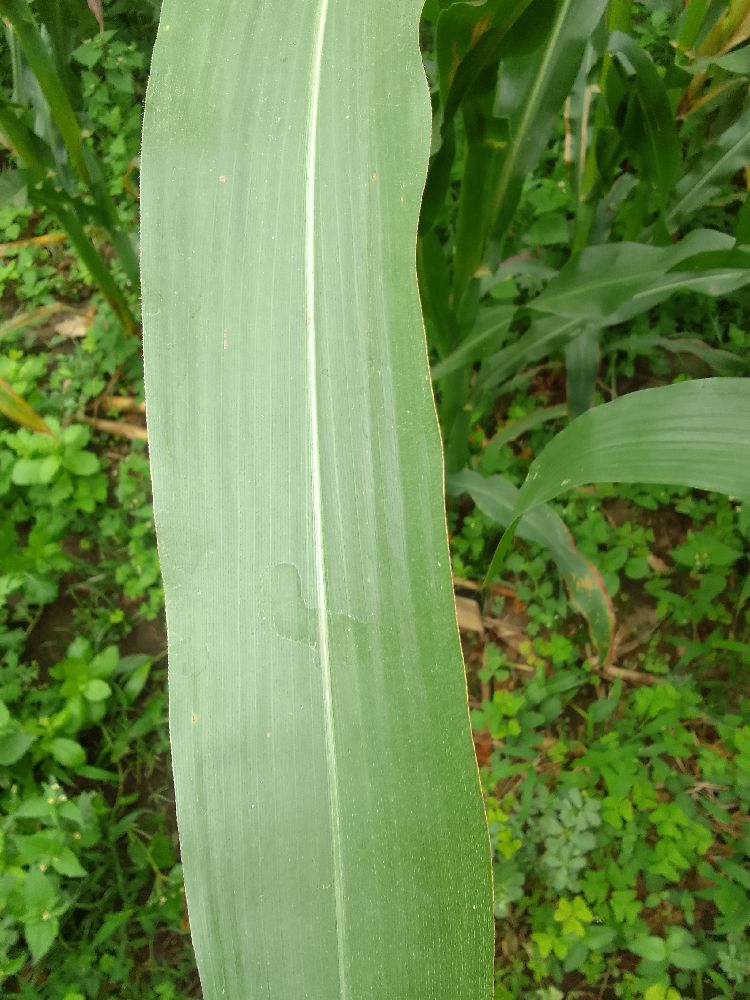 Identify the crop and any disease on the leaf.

maize, healthy
